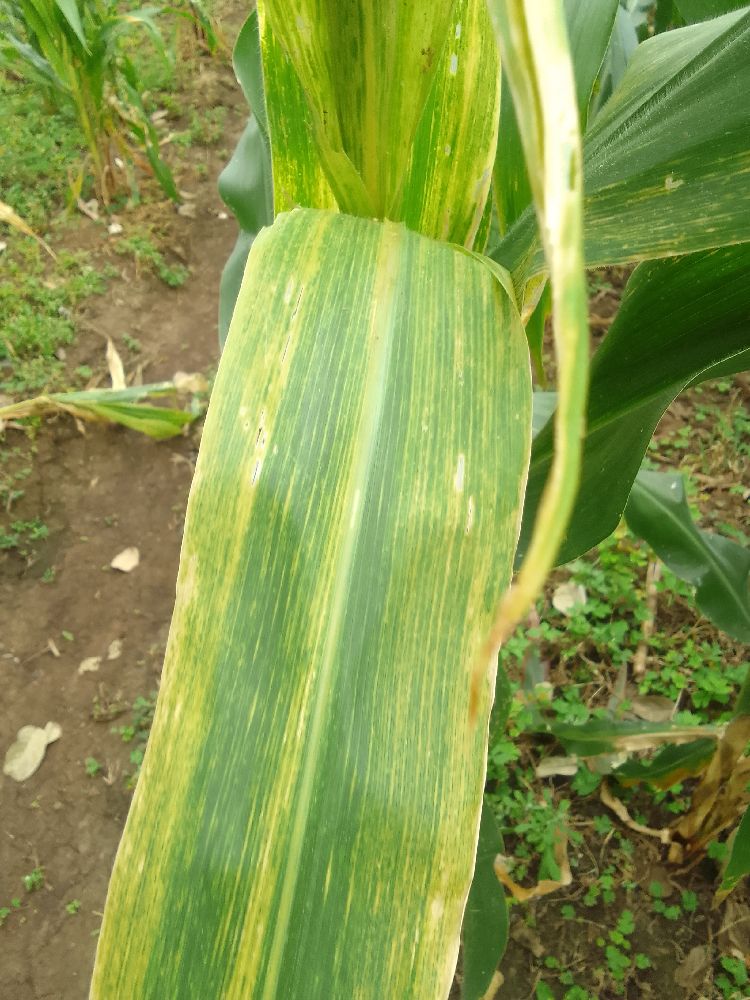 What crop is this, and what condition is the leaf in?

maize, maize lethal necrosis
